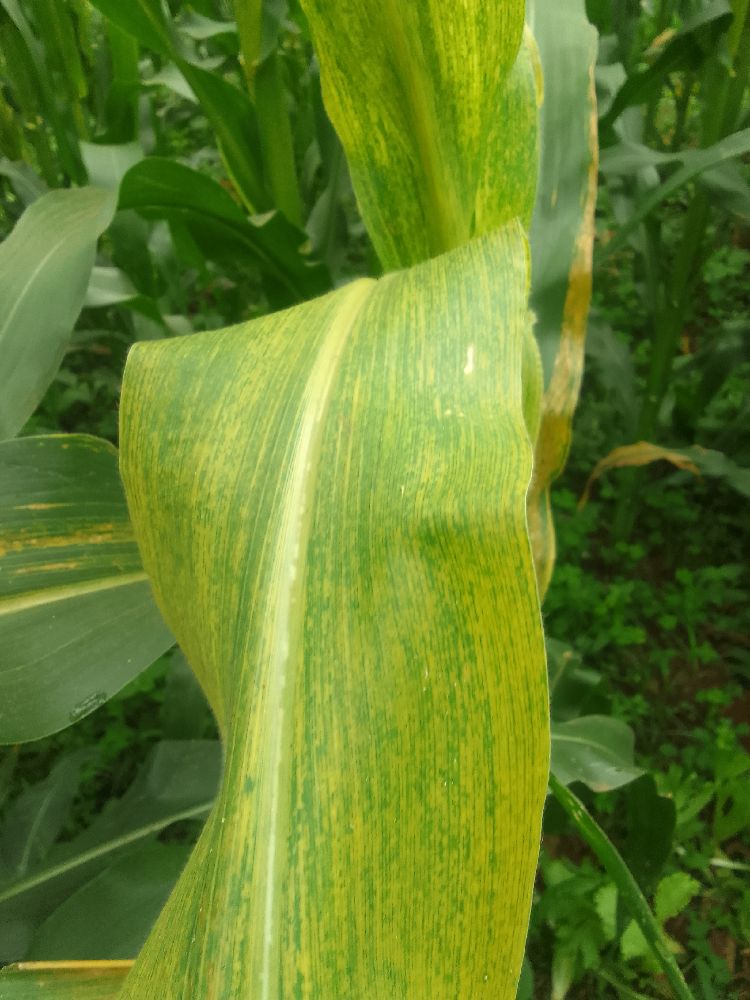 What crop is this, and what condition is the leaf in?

maize, maize lethal necrosis
